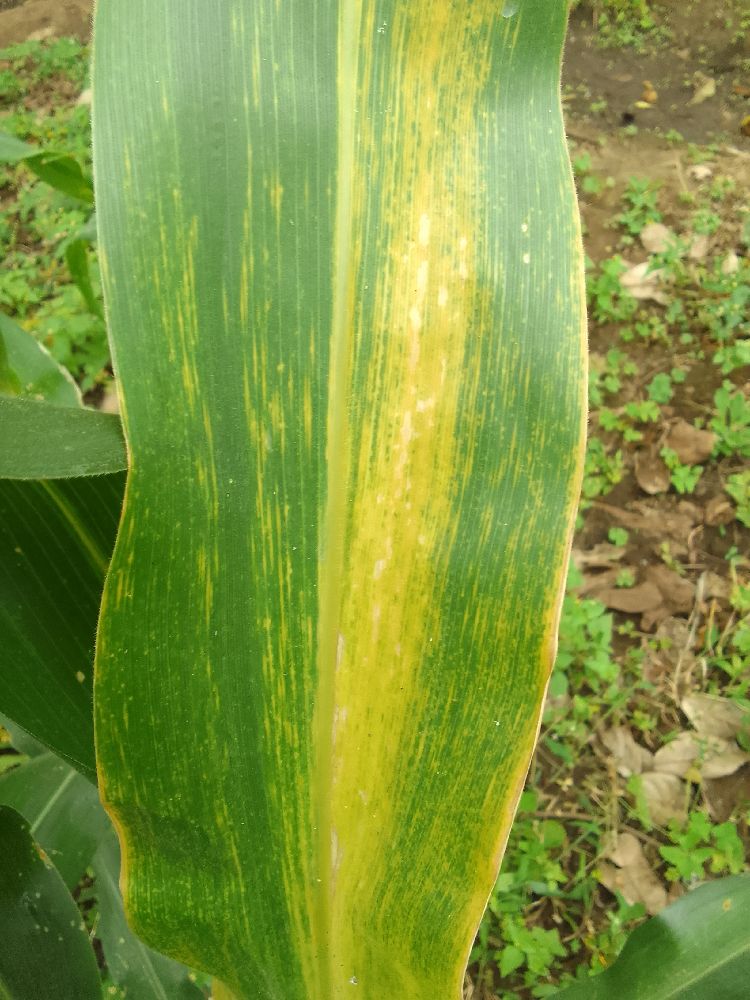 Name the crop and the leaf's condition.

maize, maize lethal necrosis
